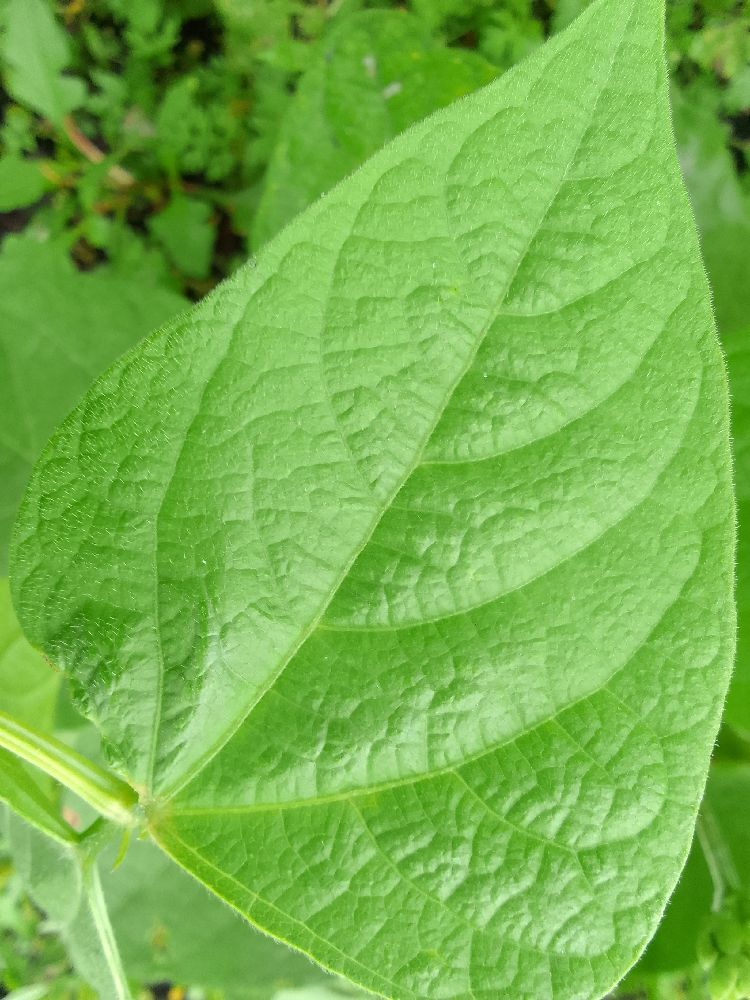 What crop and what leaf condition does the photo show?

common bean, healthy
